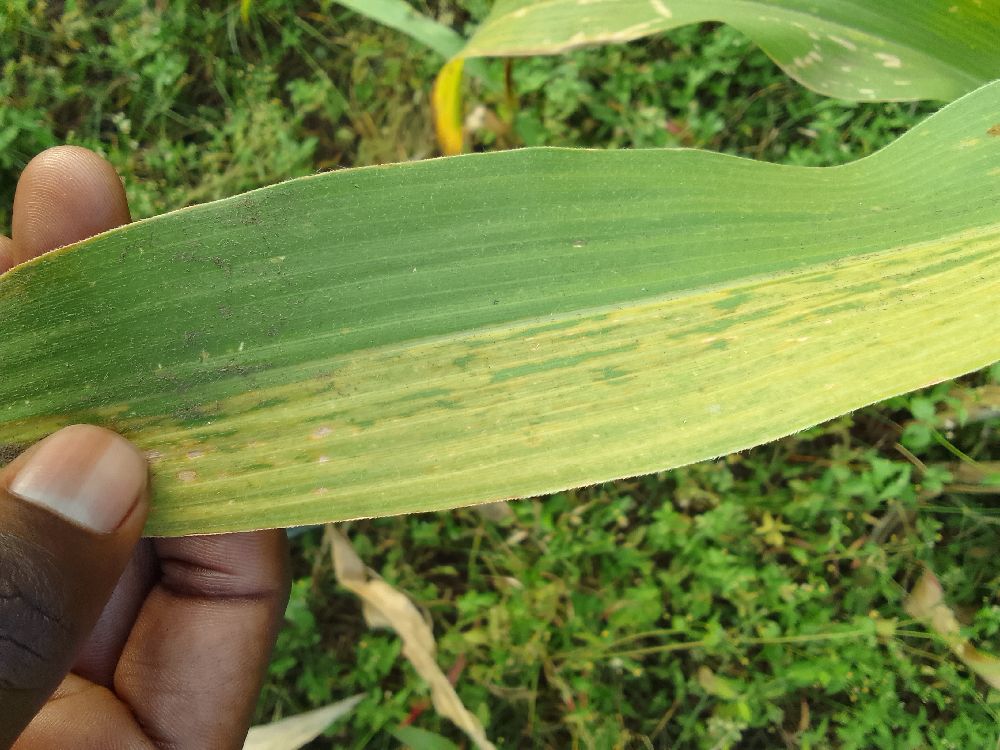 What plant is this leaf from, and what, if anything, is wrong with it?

maize, maize lethal necrosis
